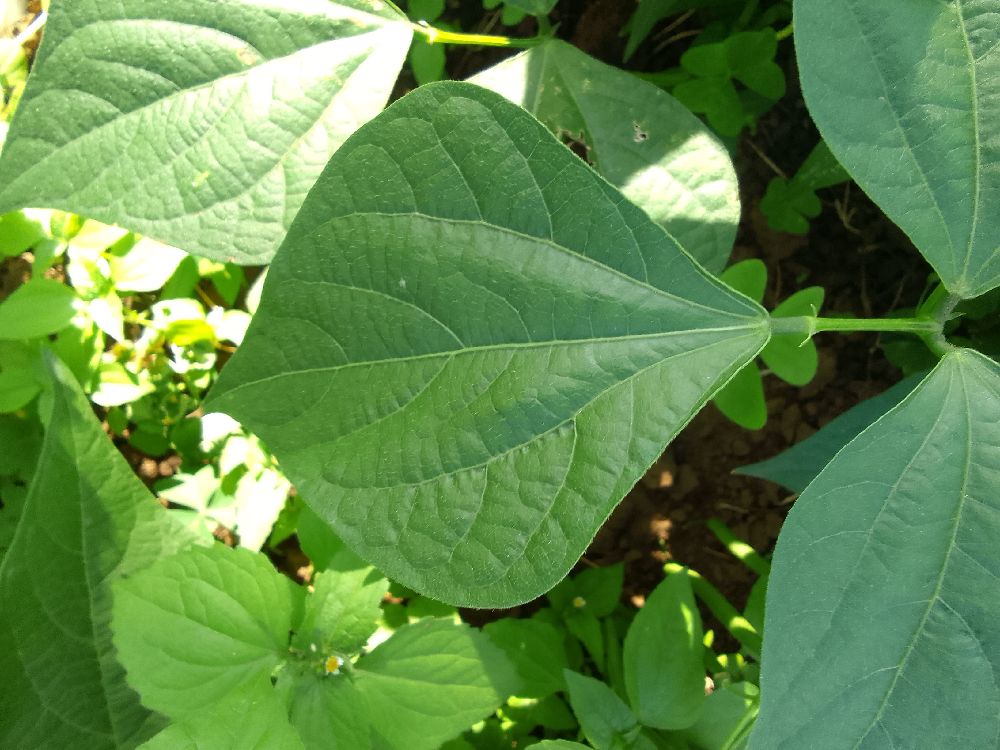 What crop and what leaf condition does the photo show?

common bean, healthy
